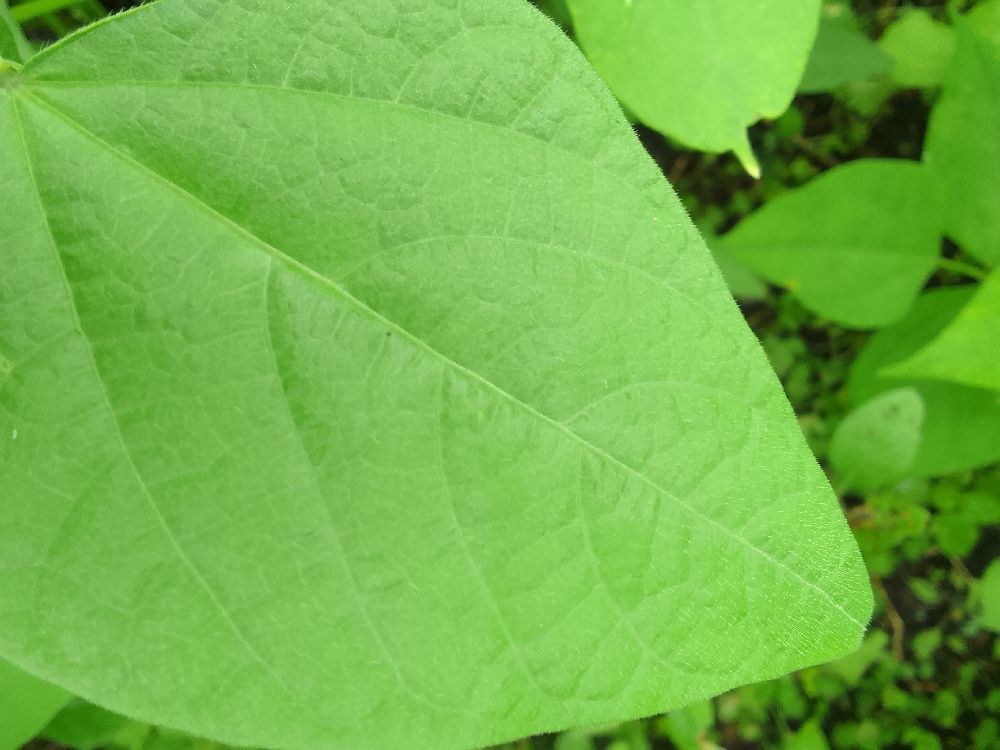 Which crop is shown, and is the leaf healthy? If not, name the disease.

common bean, healthy
